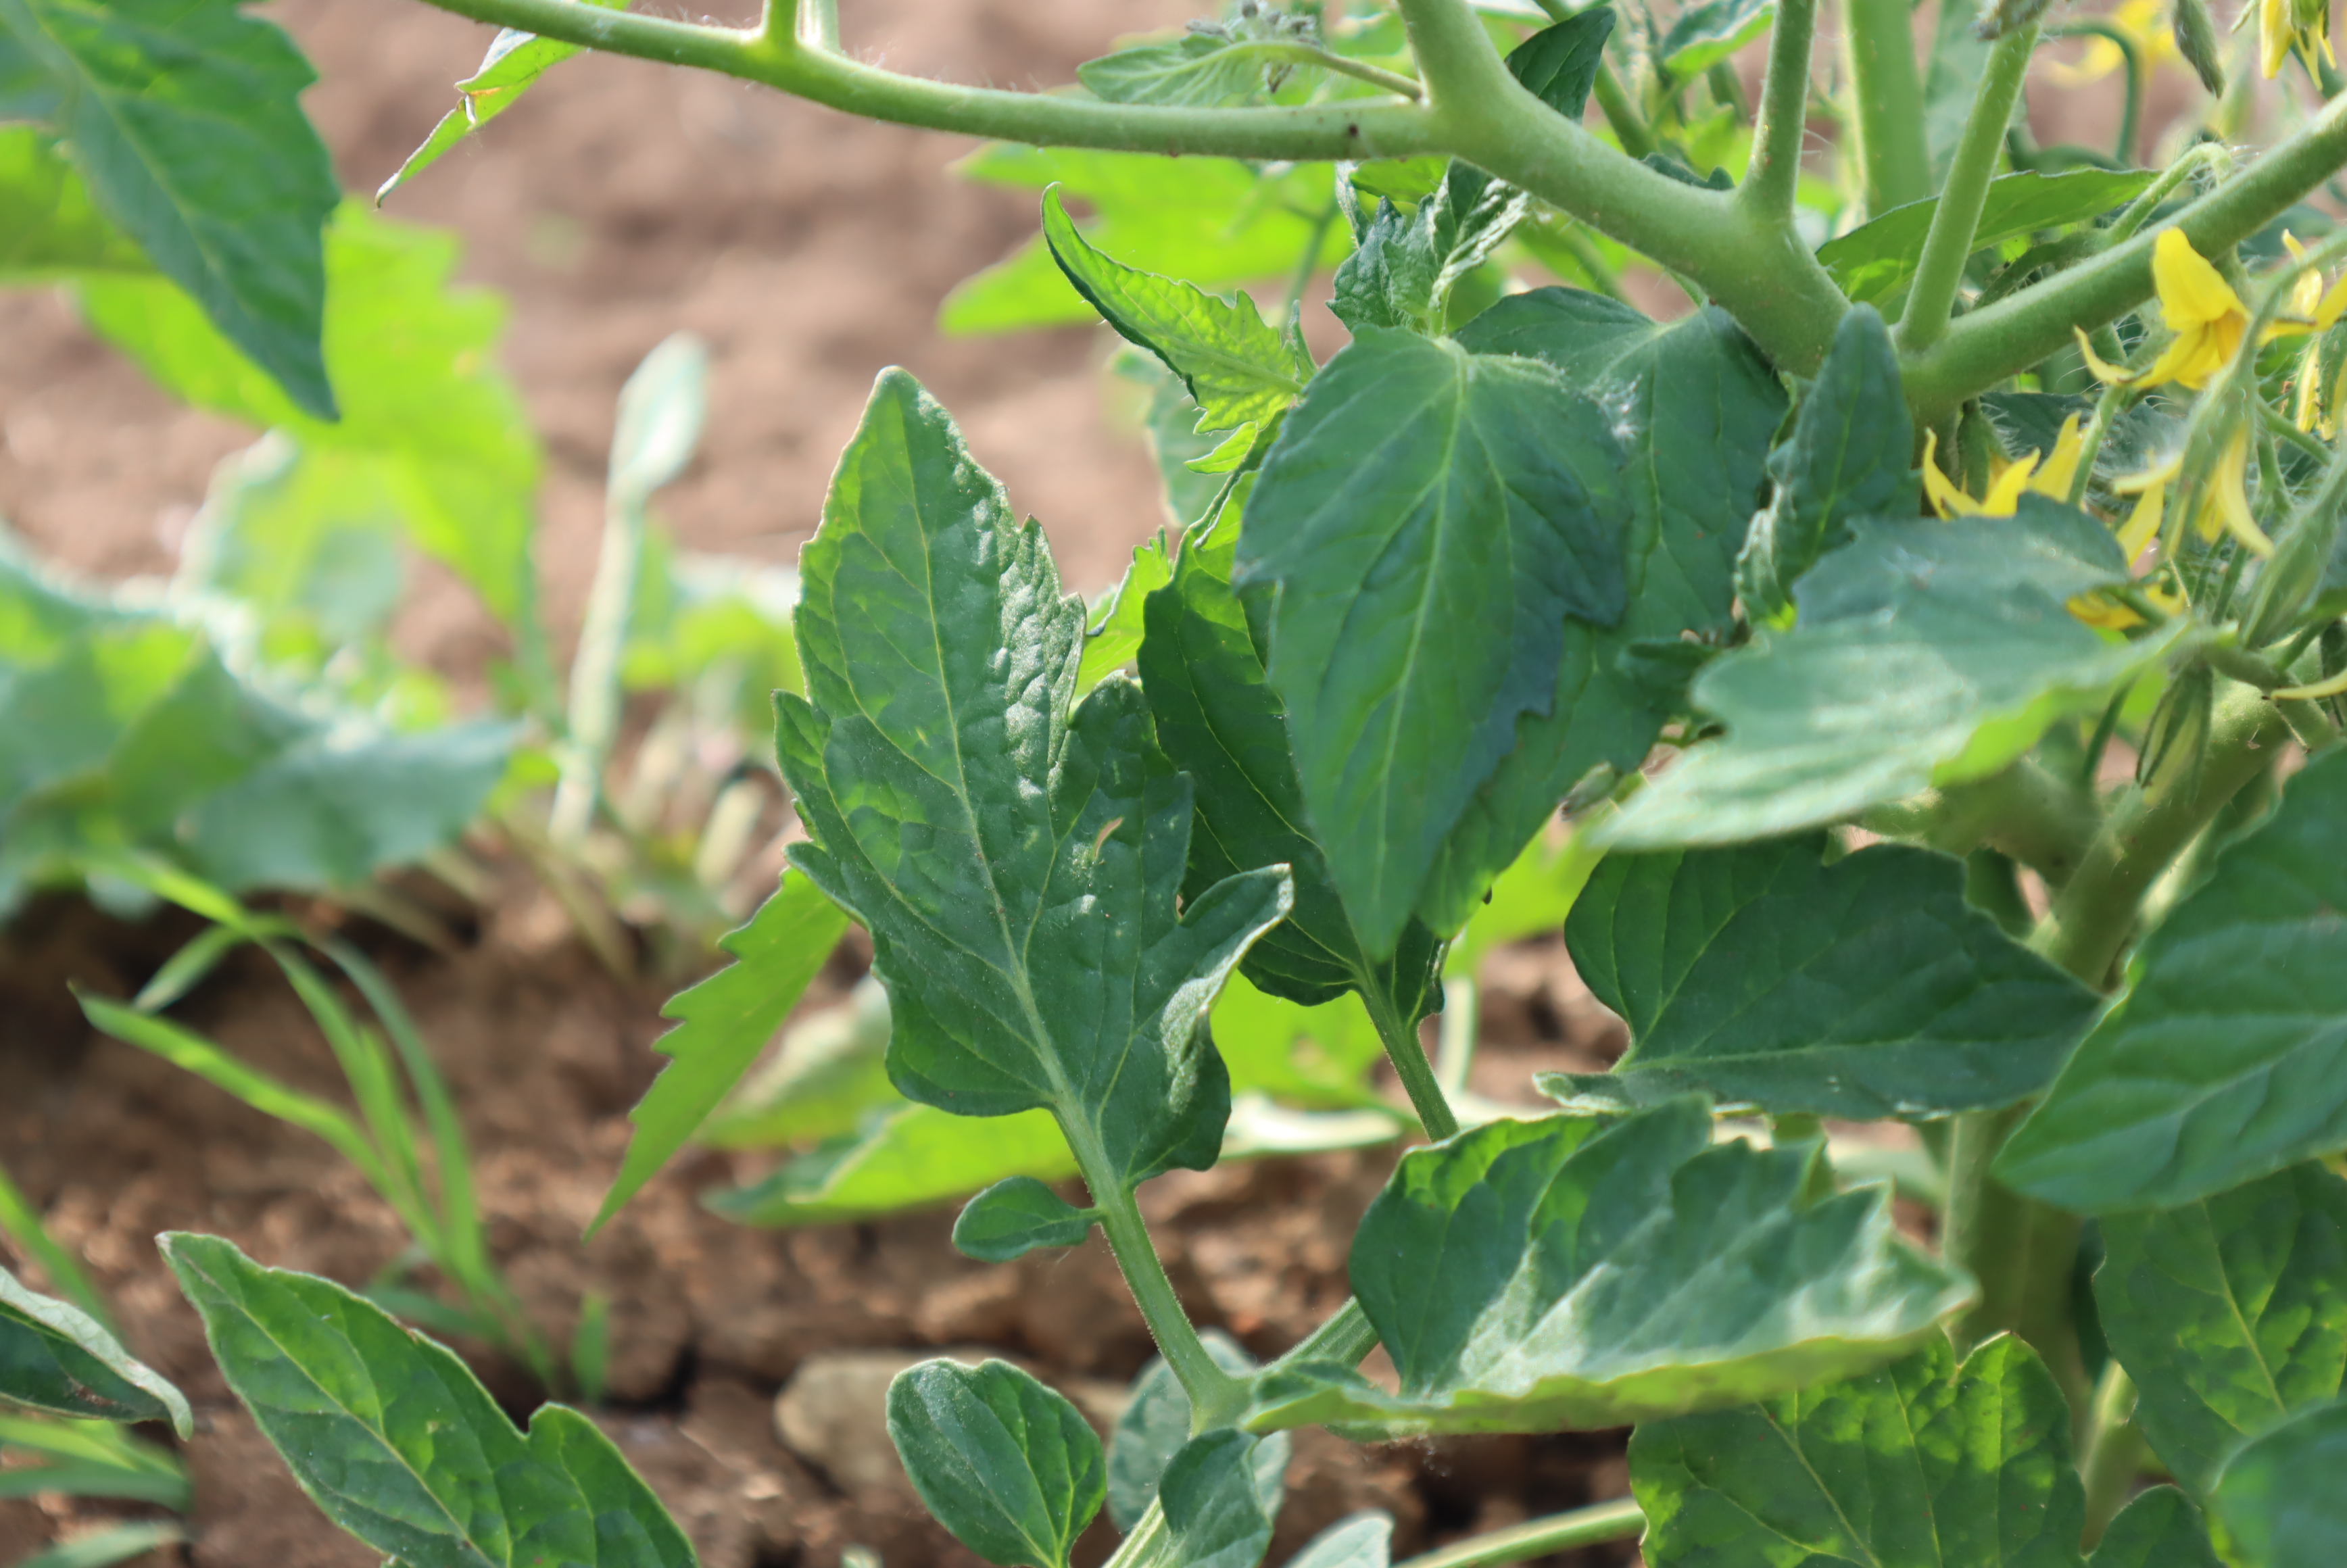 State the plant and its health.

tomato, healthy
